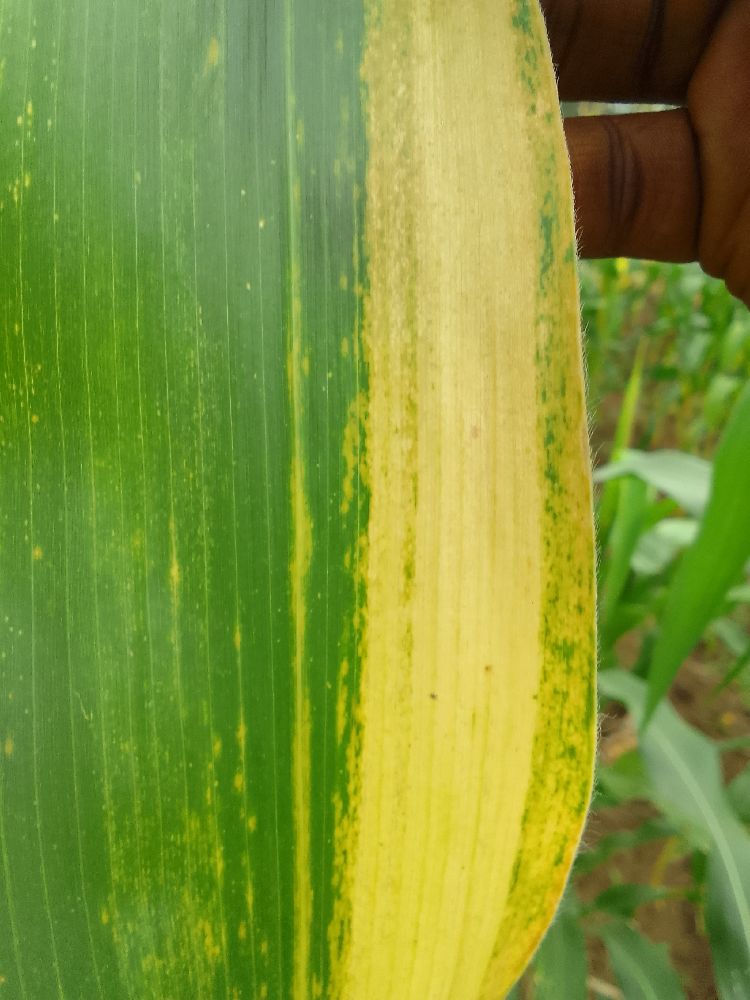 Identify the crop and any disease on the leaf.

maize, maize lethal necrosis
